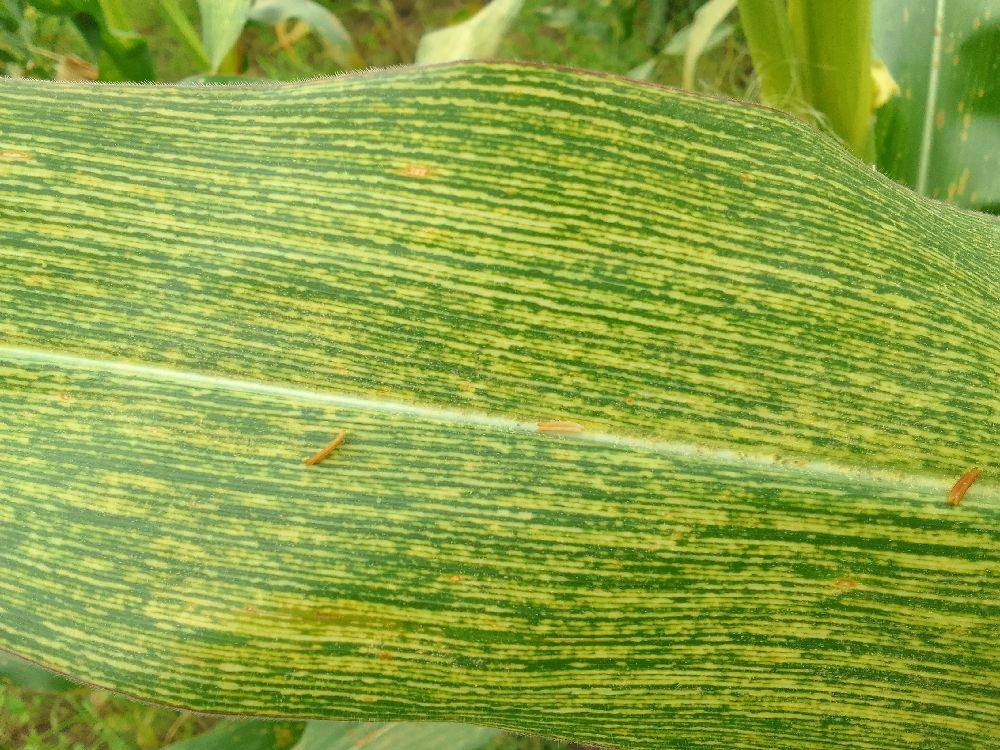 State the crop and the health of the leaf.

maize, maize streak virus
